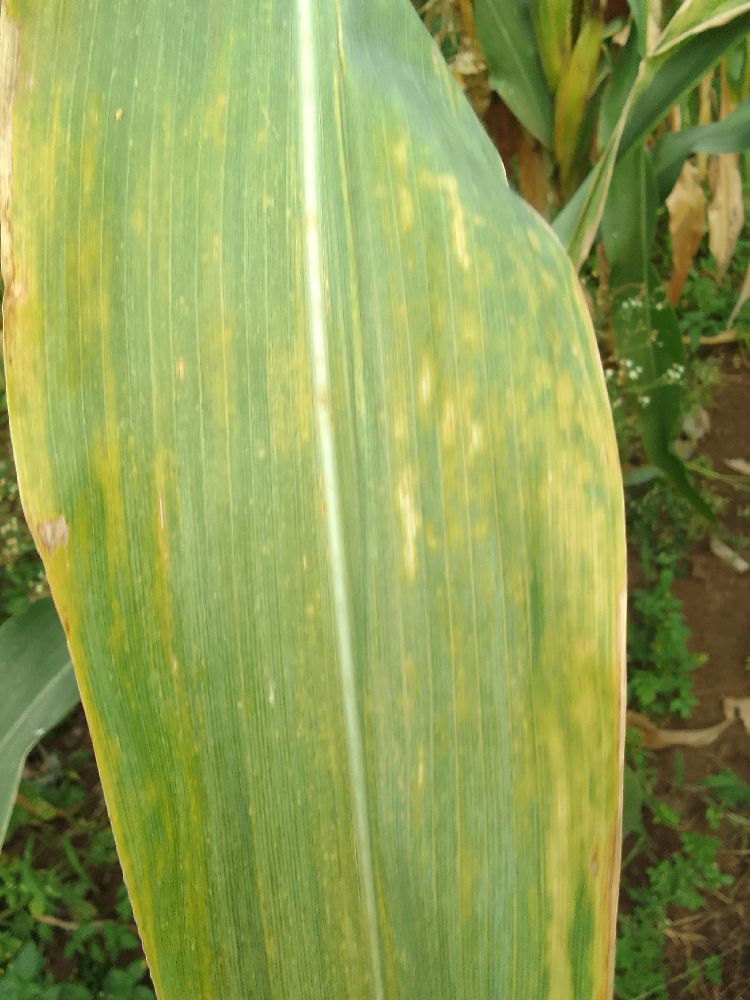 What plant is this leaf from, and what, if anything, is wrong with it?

maize, maize lethal necrosis
